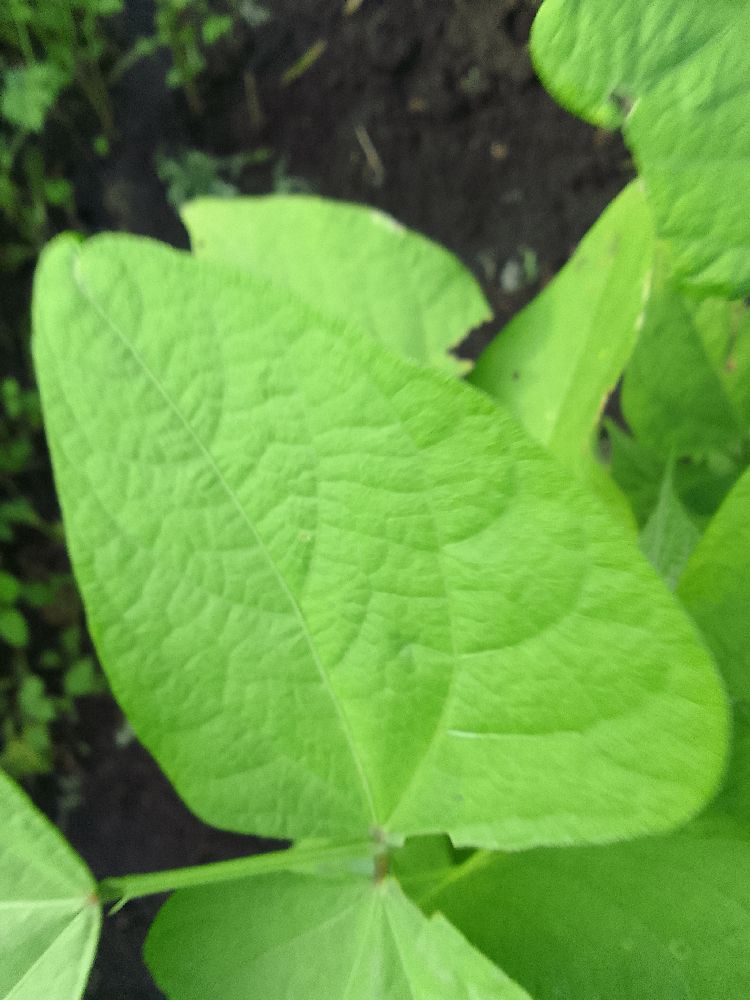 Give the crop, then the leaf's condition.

common bean, healthy
